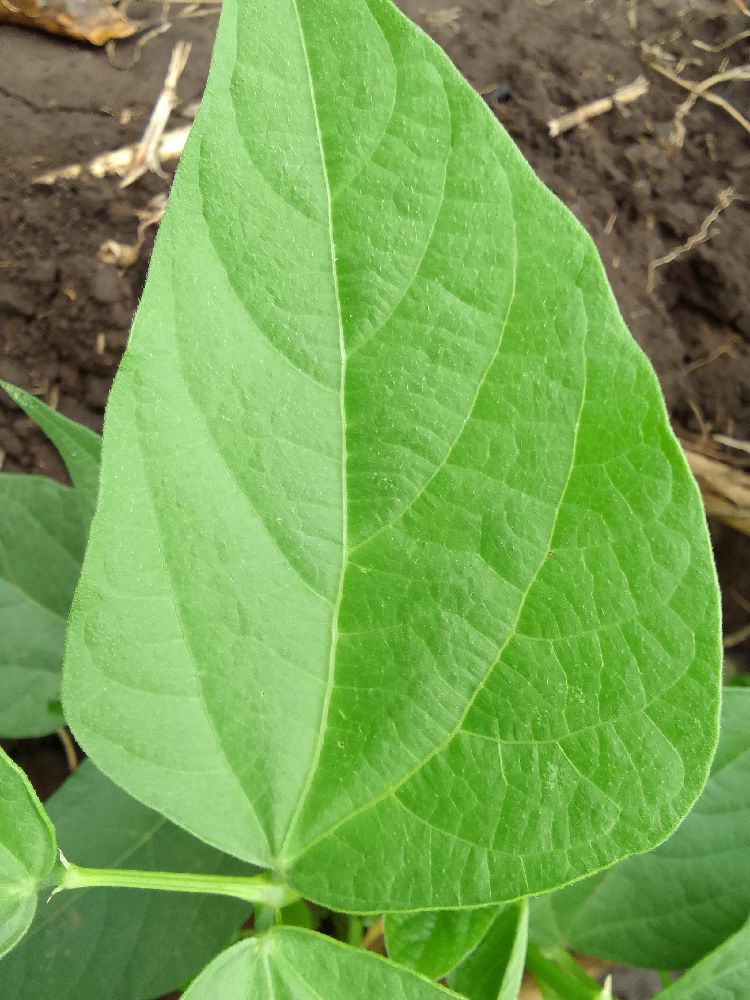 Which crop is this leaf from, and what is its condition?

common bean, healthy
